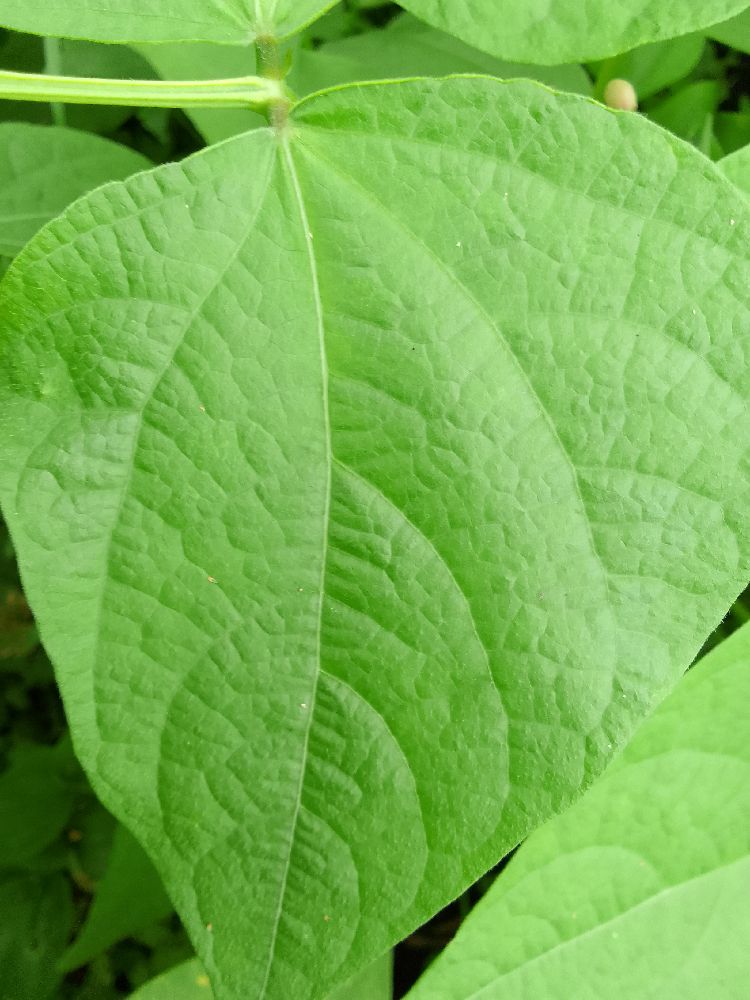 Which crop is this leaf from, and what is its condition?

common bean, healthy
